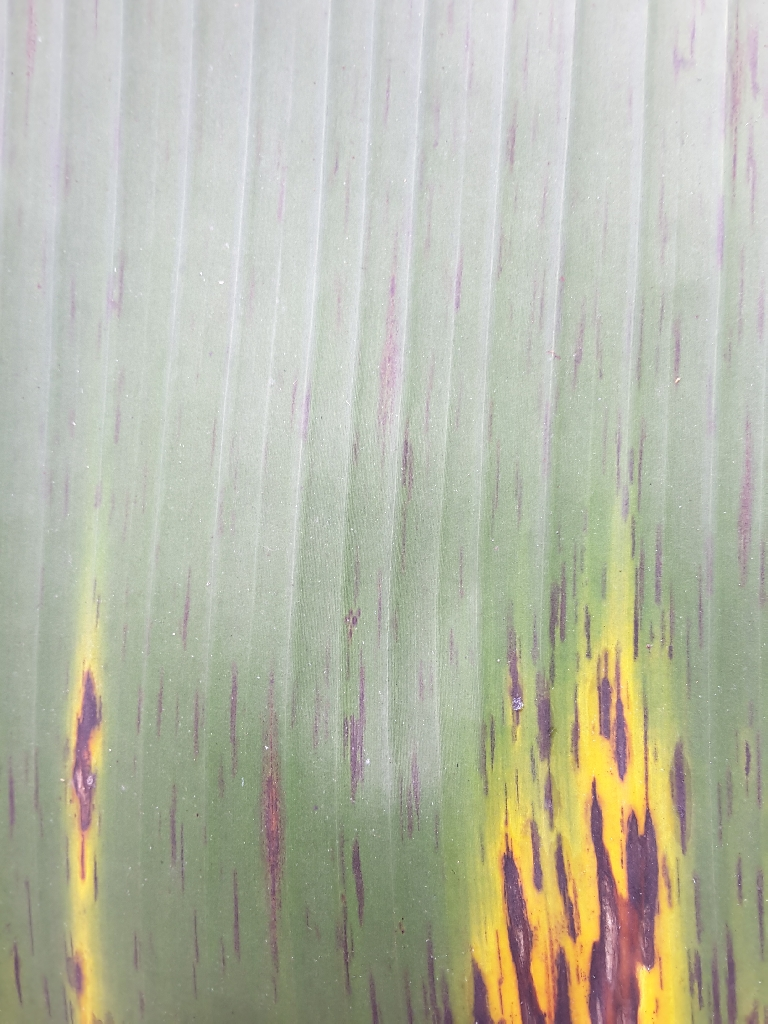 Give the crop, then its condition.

banana, black sigatoka
